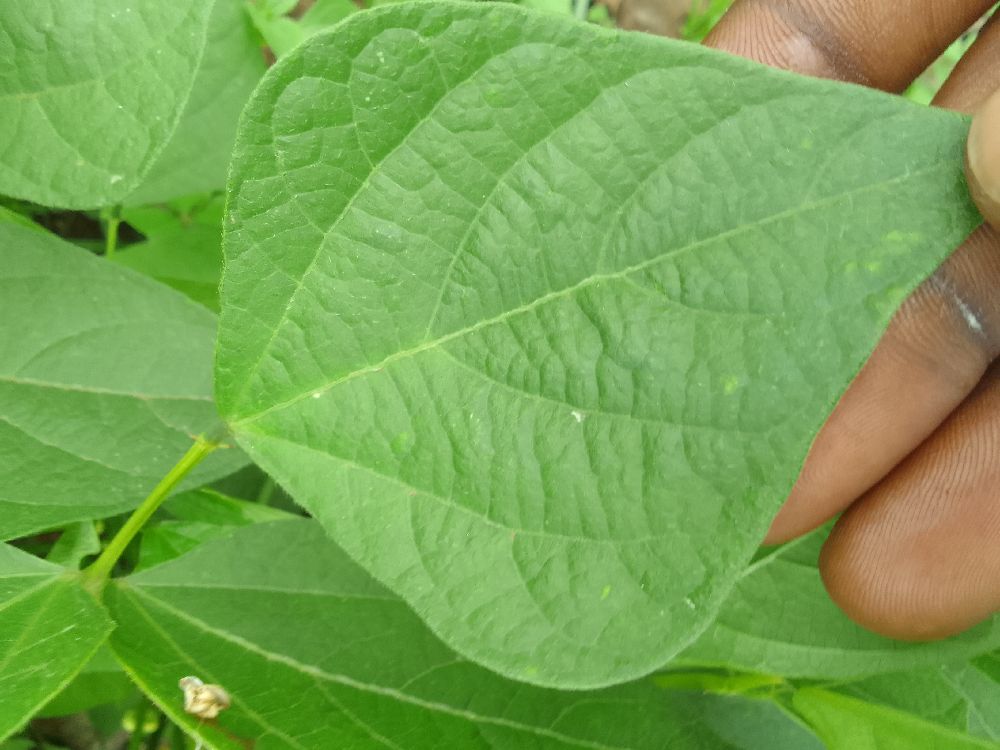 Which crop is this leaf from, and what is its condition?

common bean, healthy
